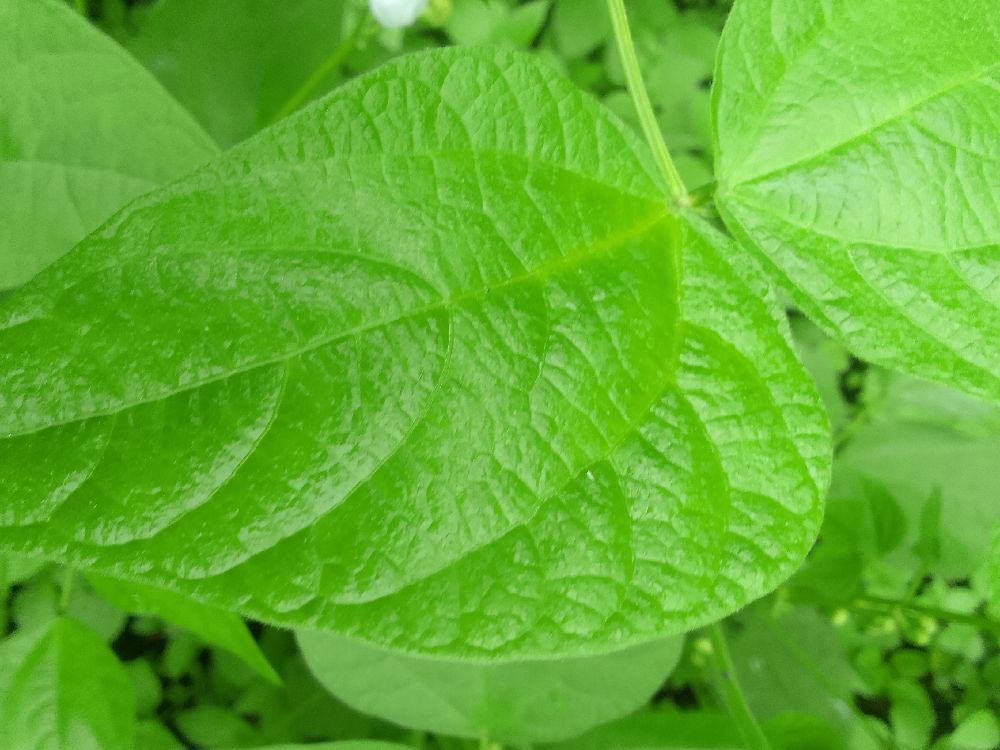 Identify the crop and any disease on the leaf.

common bean, healthy
